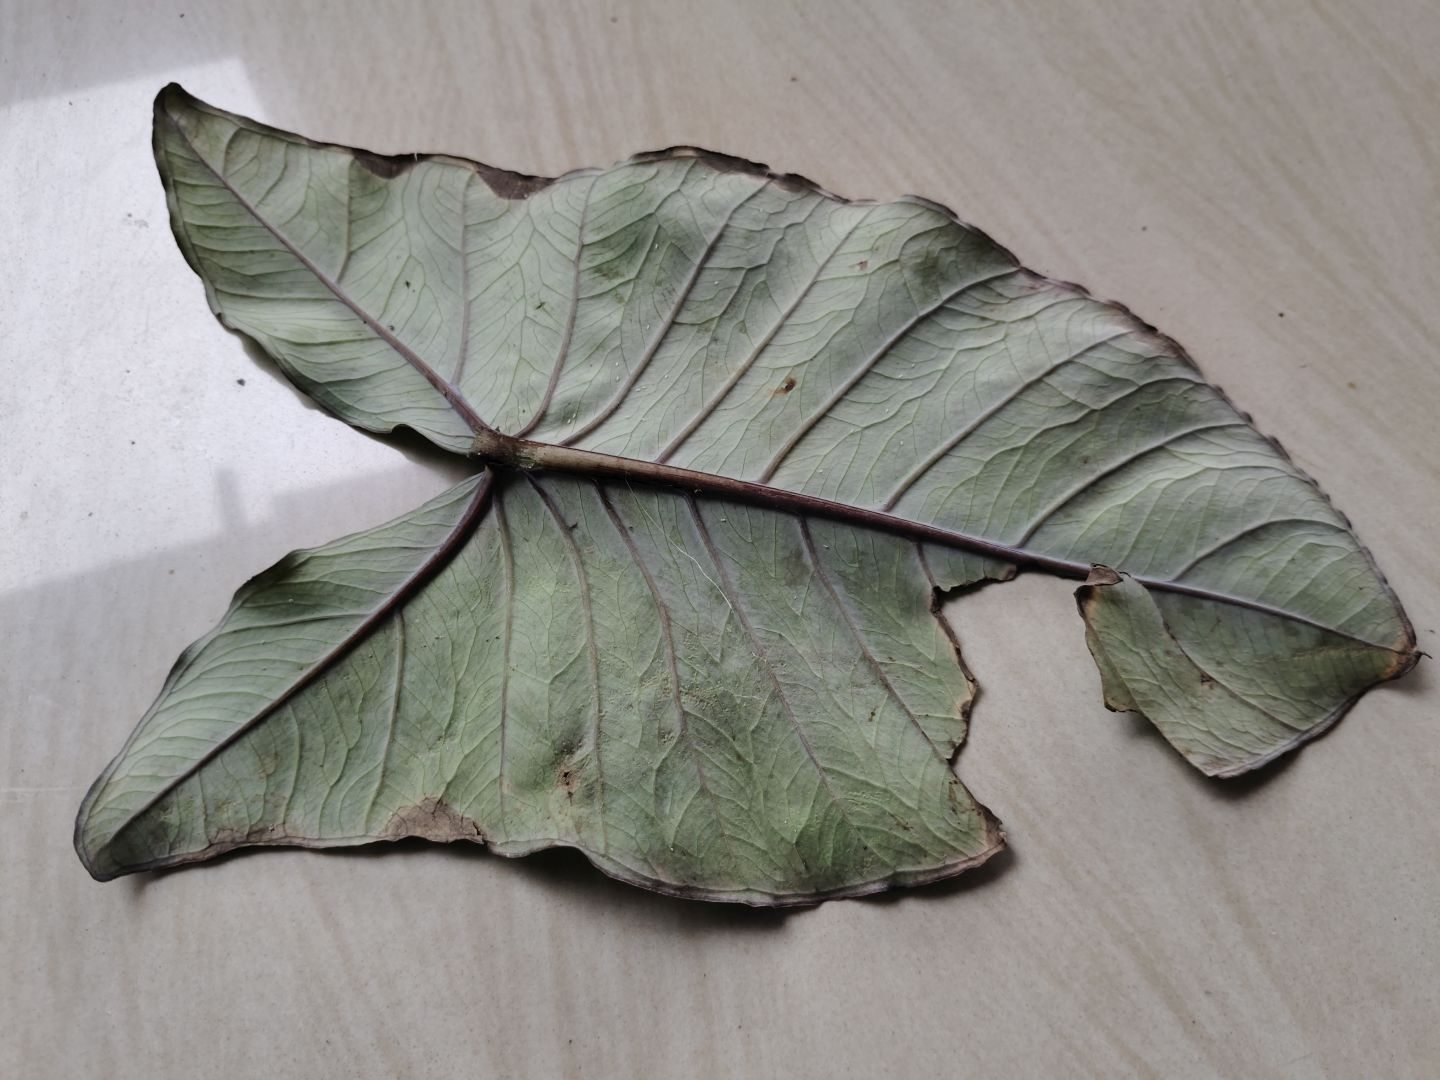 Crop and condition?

taro, leaf blight
